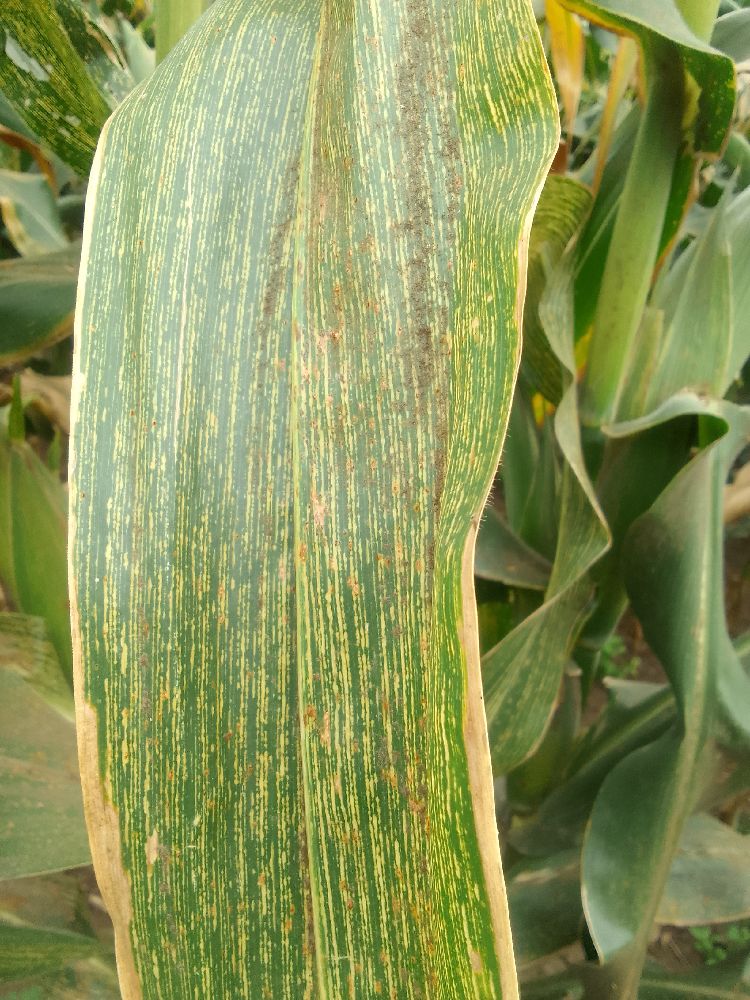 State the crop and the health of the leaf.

maize, maize streak virus
